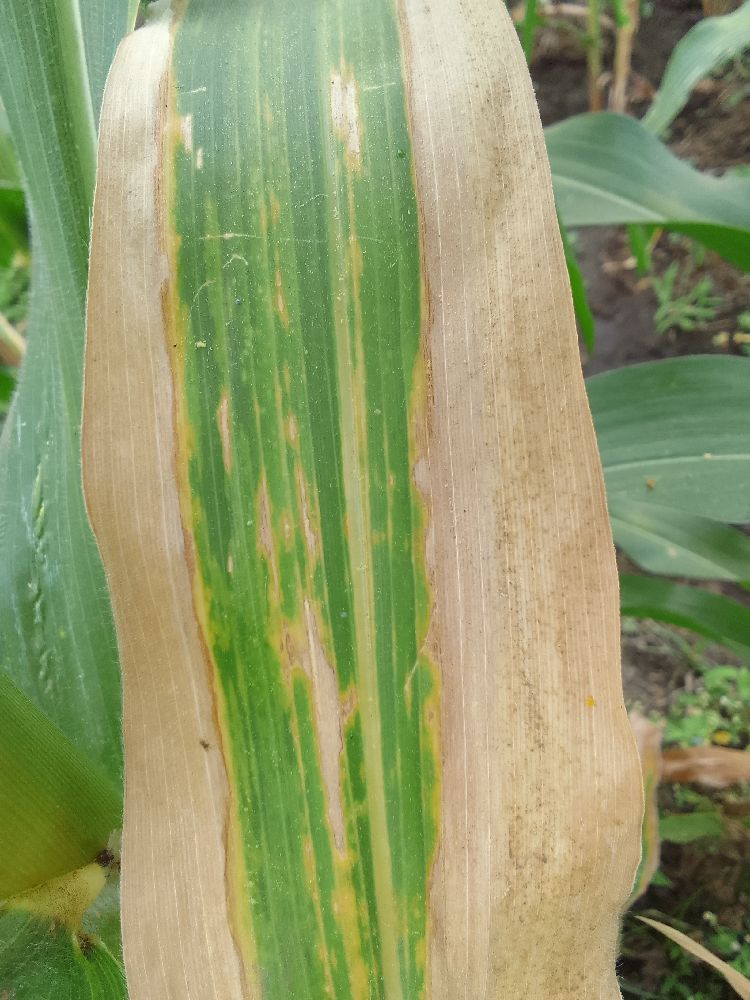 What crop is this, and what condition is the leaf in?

maize, maize lethal necrosis
